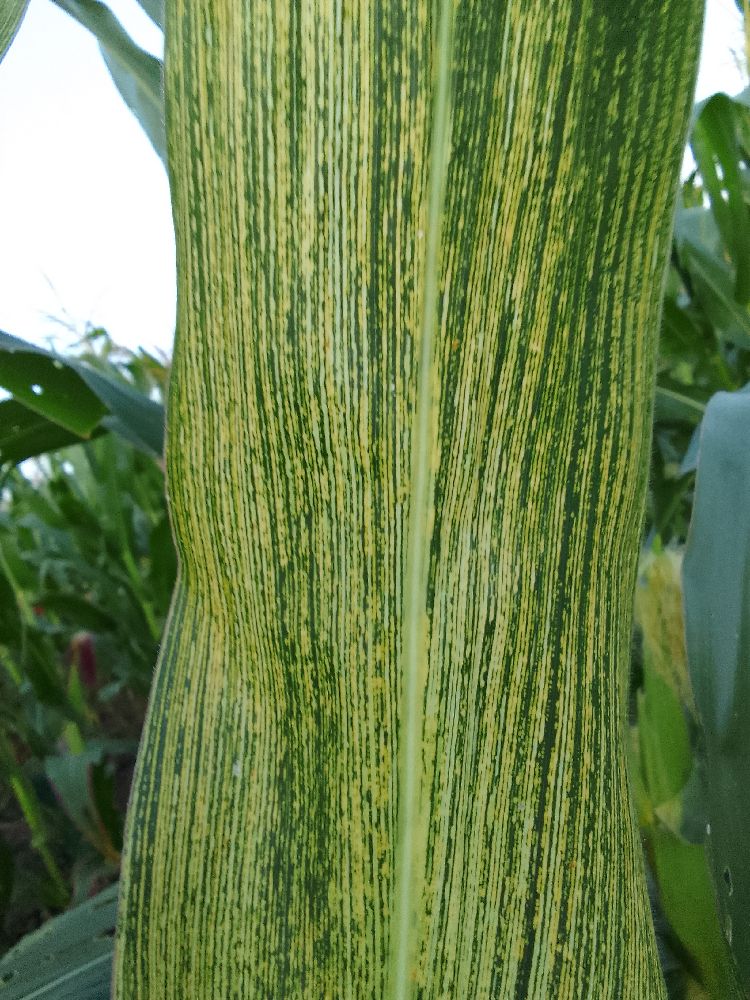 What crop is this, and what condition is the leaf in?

maize, maize streak virus
